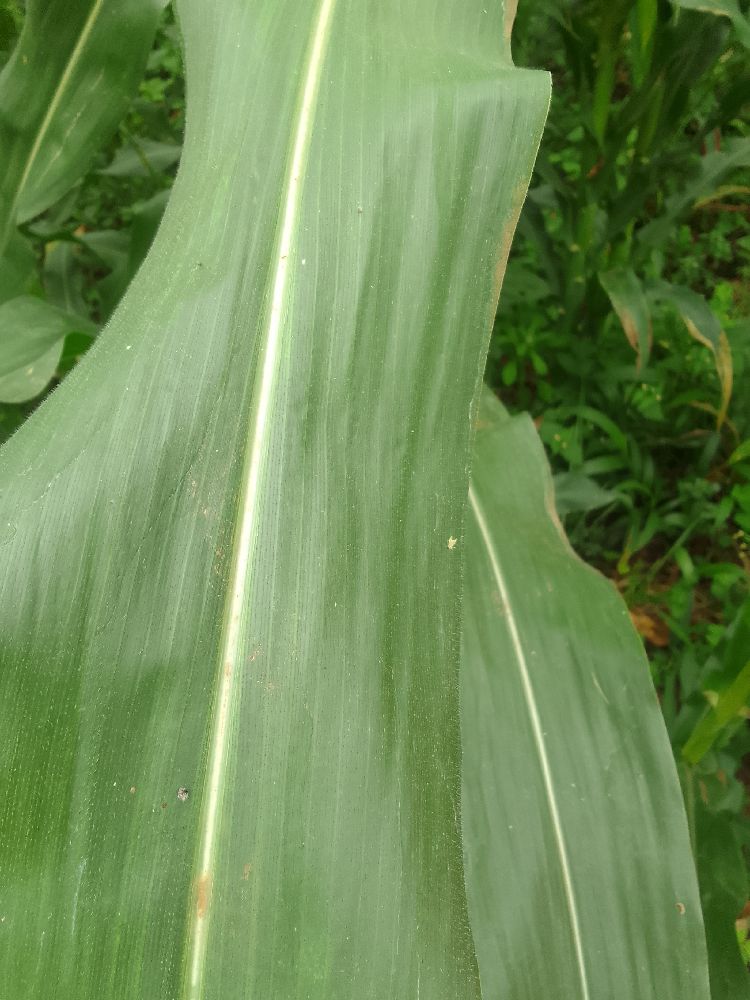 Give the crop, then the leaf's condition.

maize, healthy
